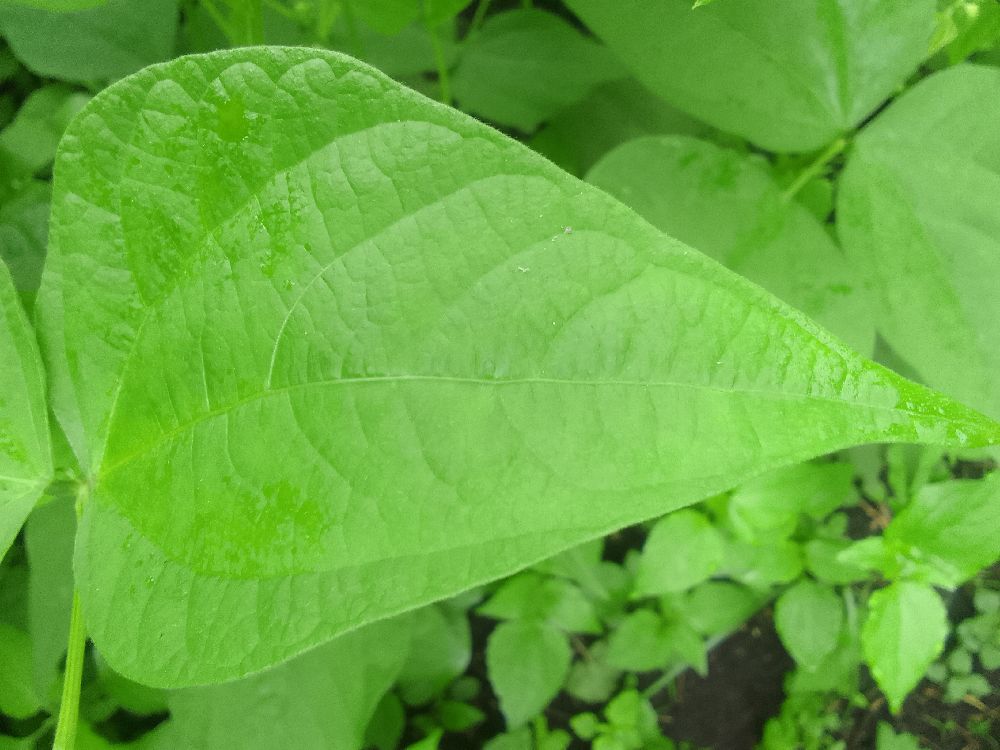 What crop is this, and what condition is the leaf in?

common bean, healthy
